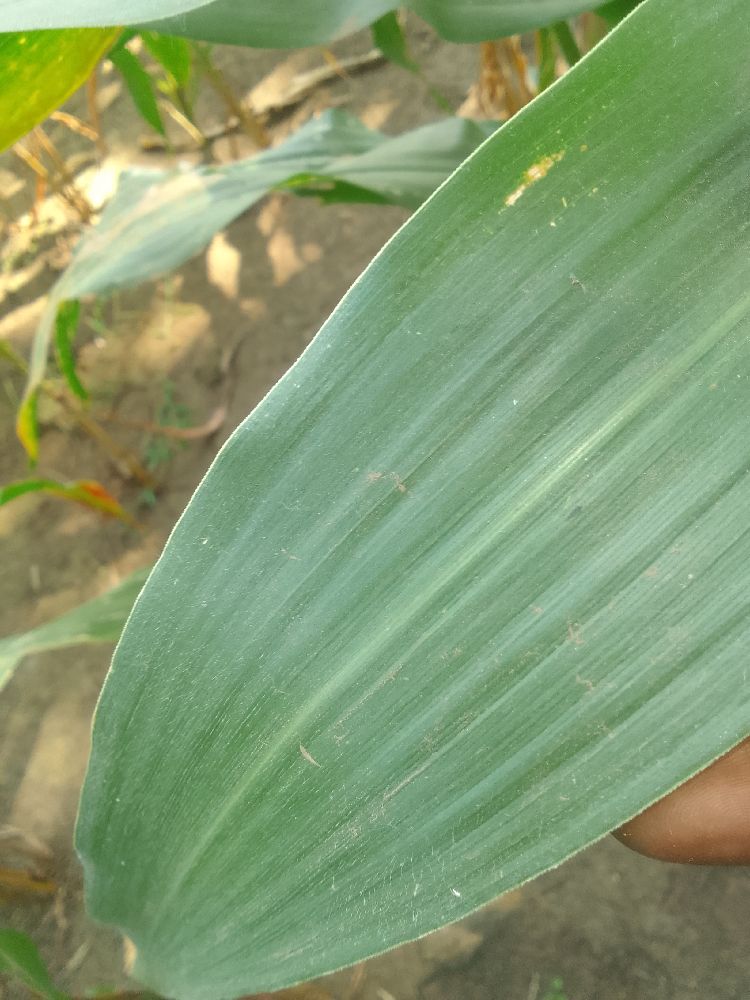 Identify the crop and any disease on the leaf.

maize, healthy
